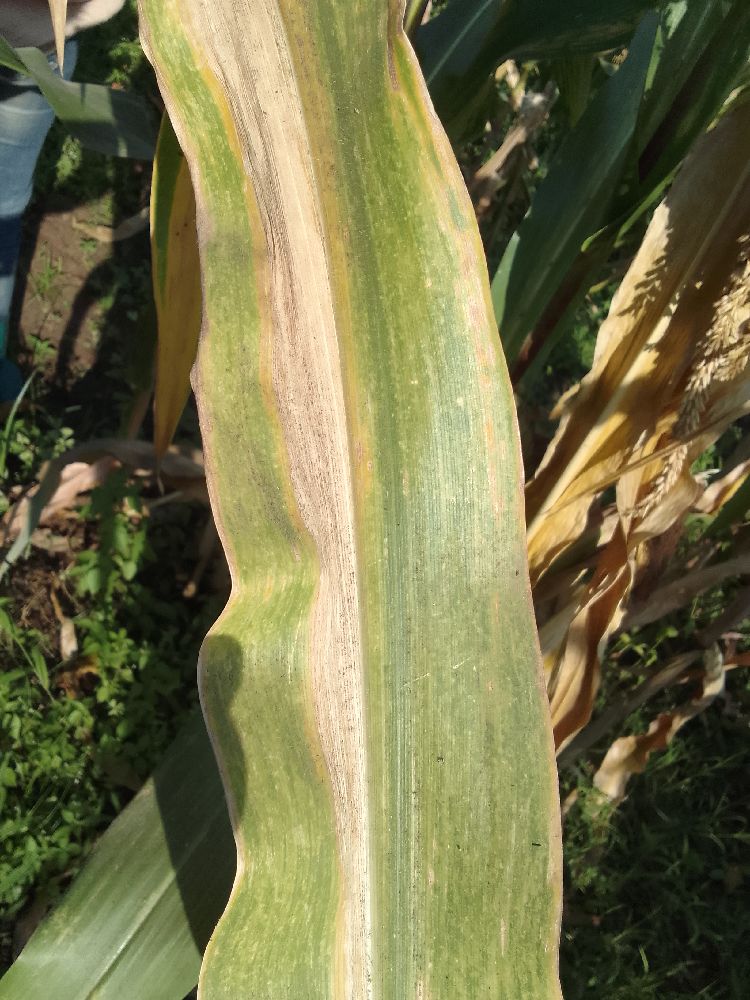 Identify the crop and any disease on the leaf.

maize, maize lethal necrosis
